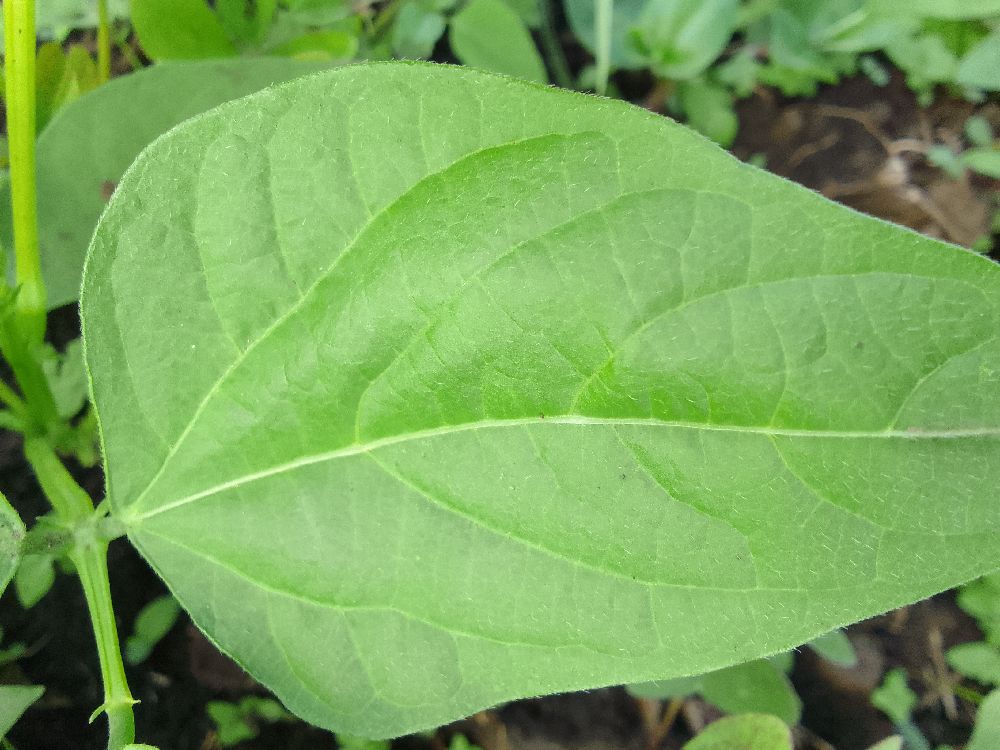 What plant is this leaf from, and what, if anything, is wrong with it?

common bean, healthy
